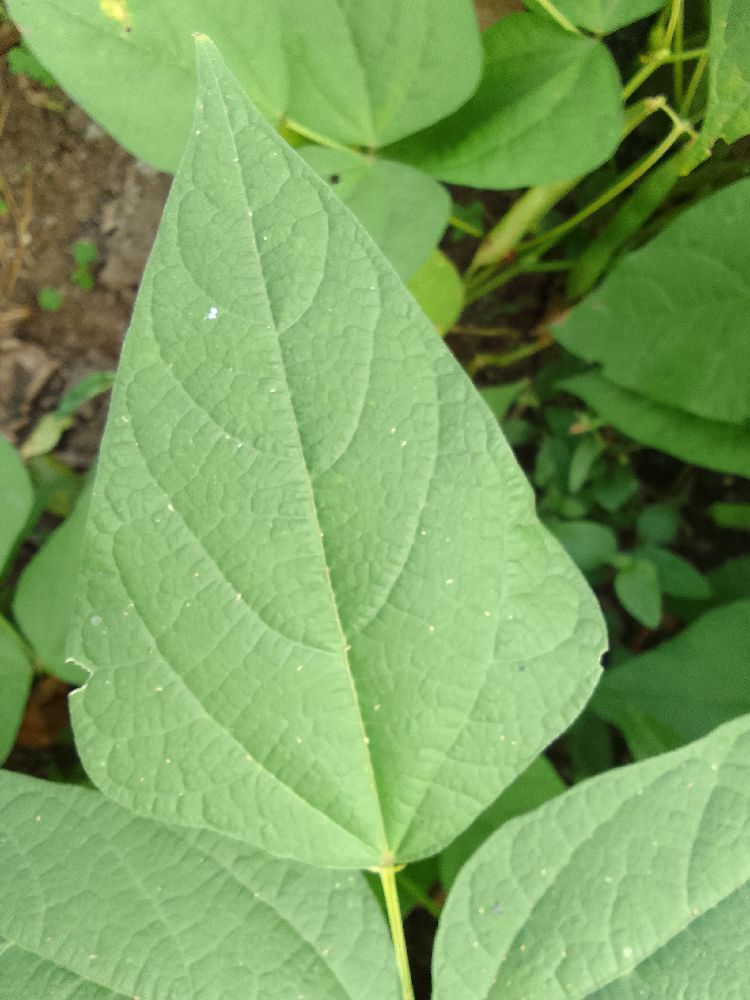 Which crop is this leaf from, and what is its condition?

common bean, healthy
